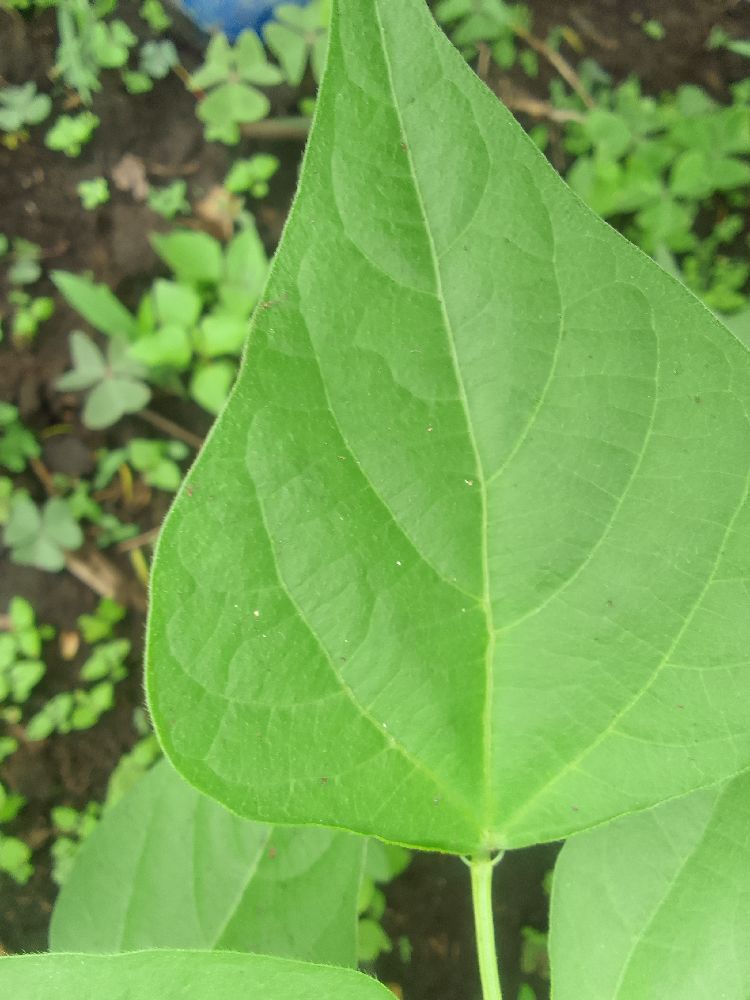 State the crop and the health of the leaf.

common bean, healthy
